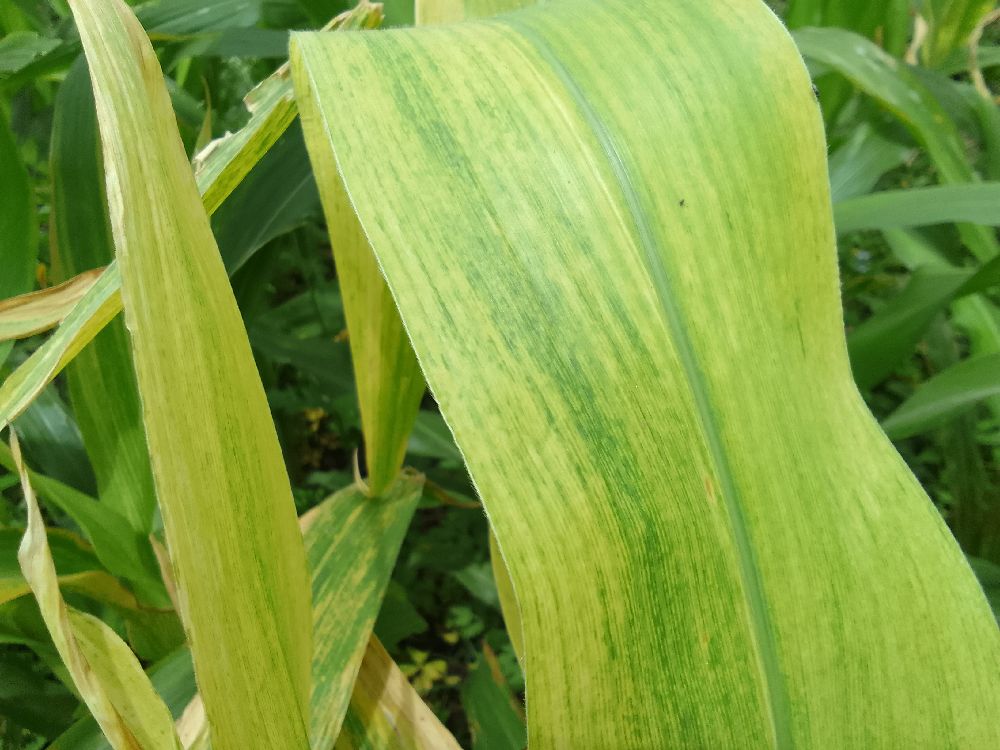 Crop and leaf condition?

maize, maize lethal necrosis
